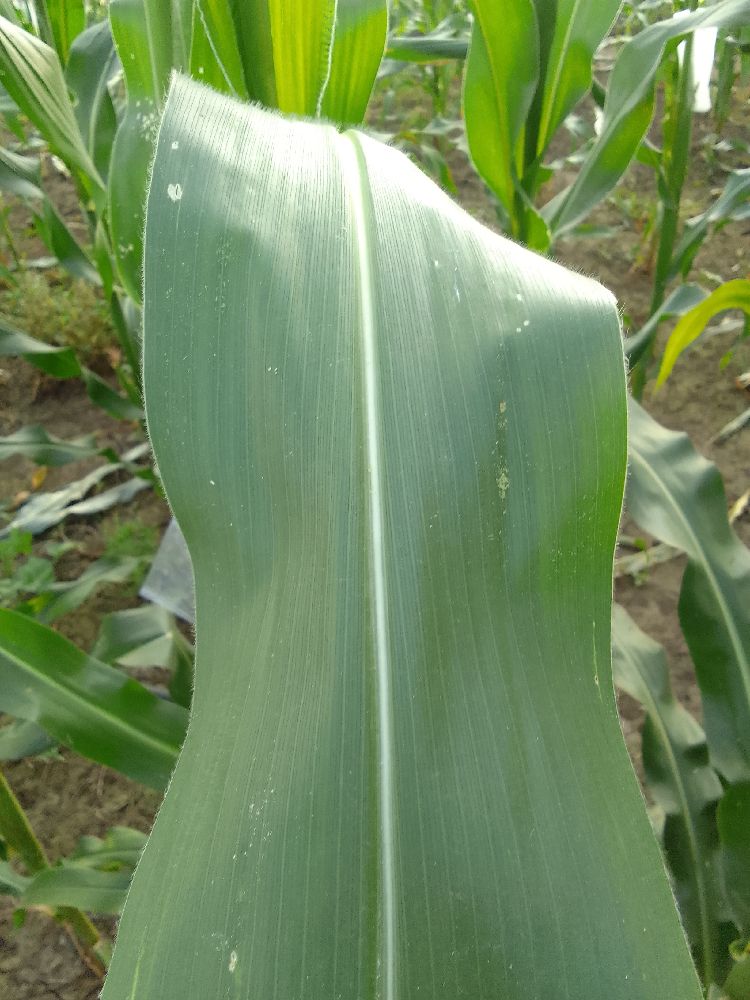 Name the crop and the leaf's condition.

maize, healthy
